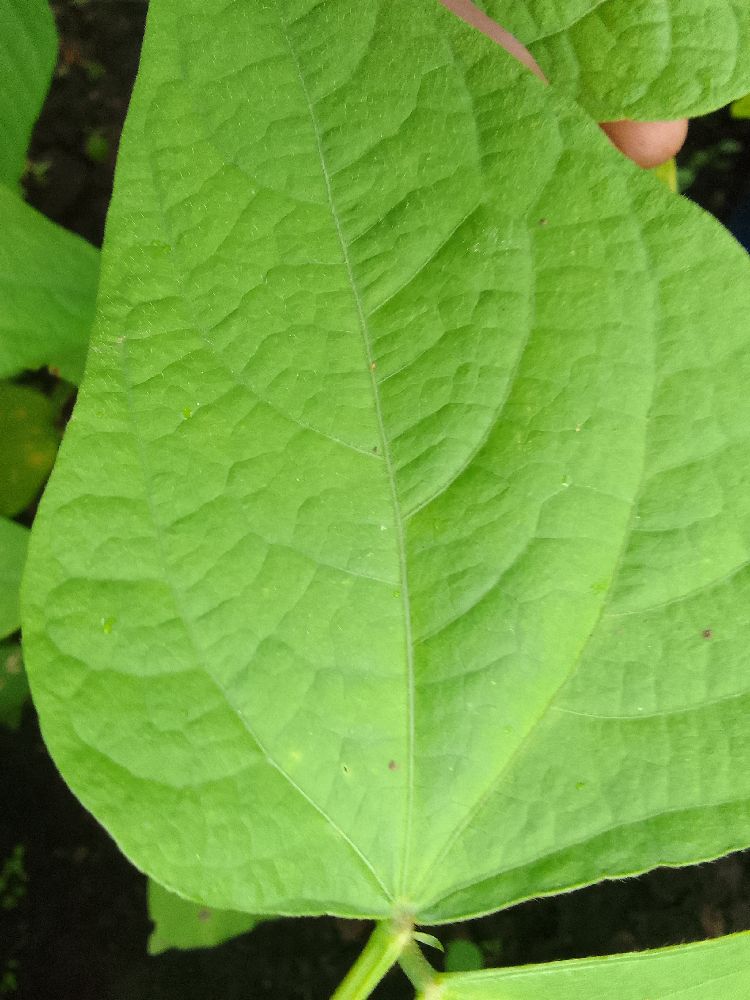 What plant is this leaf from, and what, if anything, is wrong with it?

common bean, healthy
